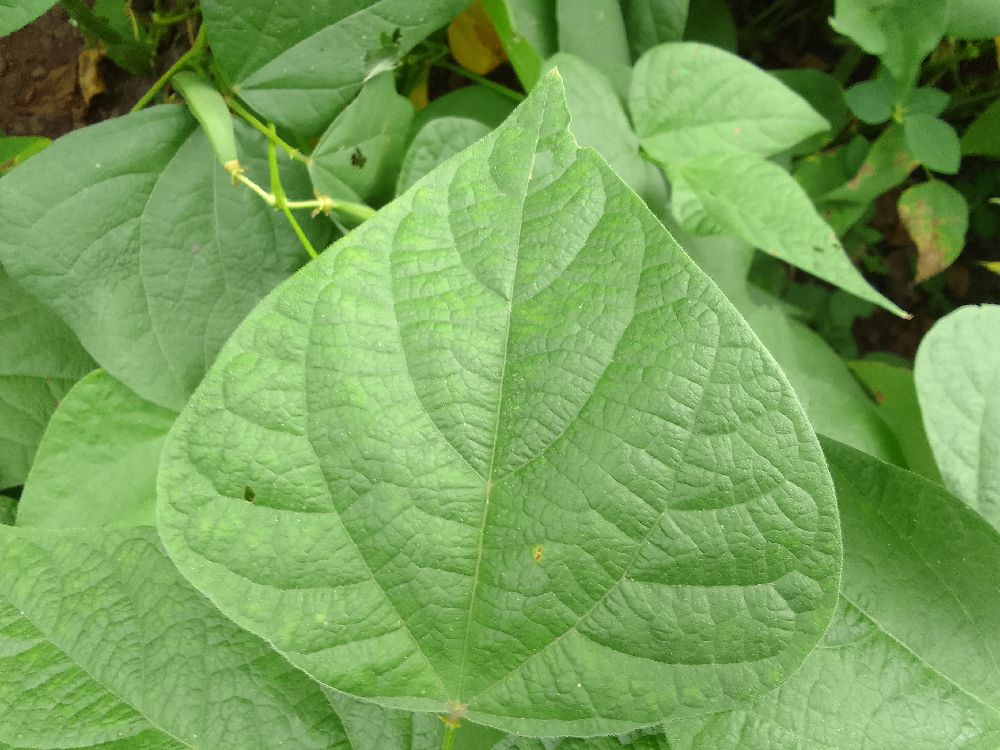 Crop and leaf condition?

common bean, healthy
